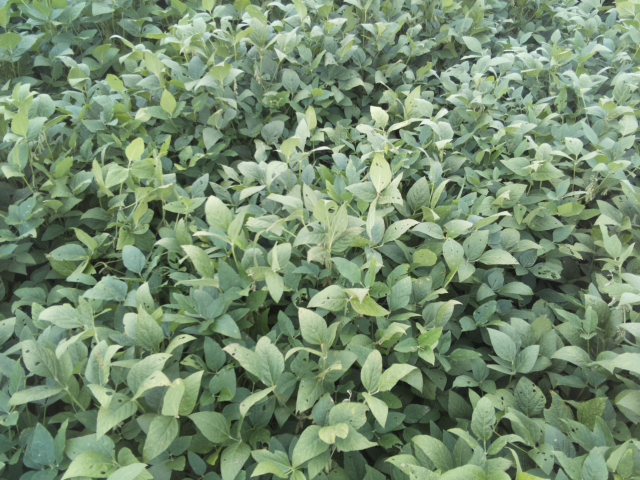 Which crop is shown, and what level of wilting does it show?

soybean, leaflets folding inward at secondary pulvinus with no turgor loss in leaflets or petioles
